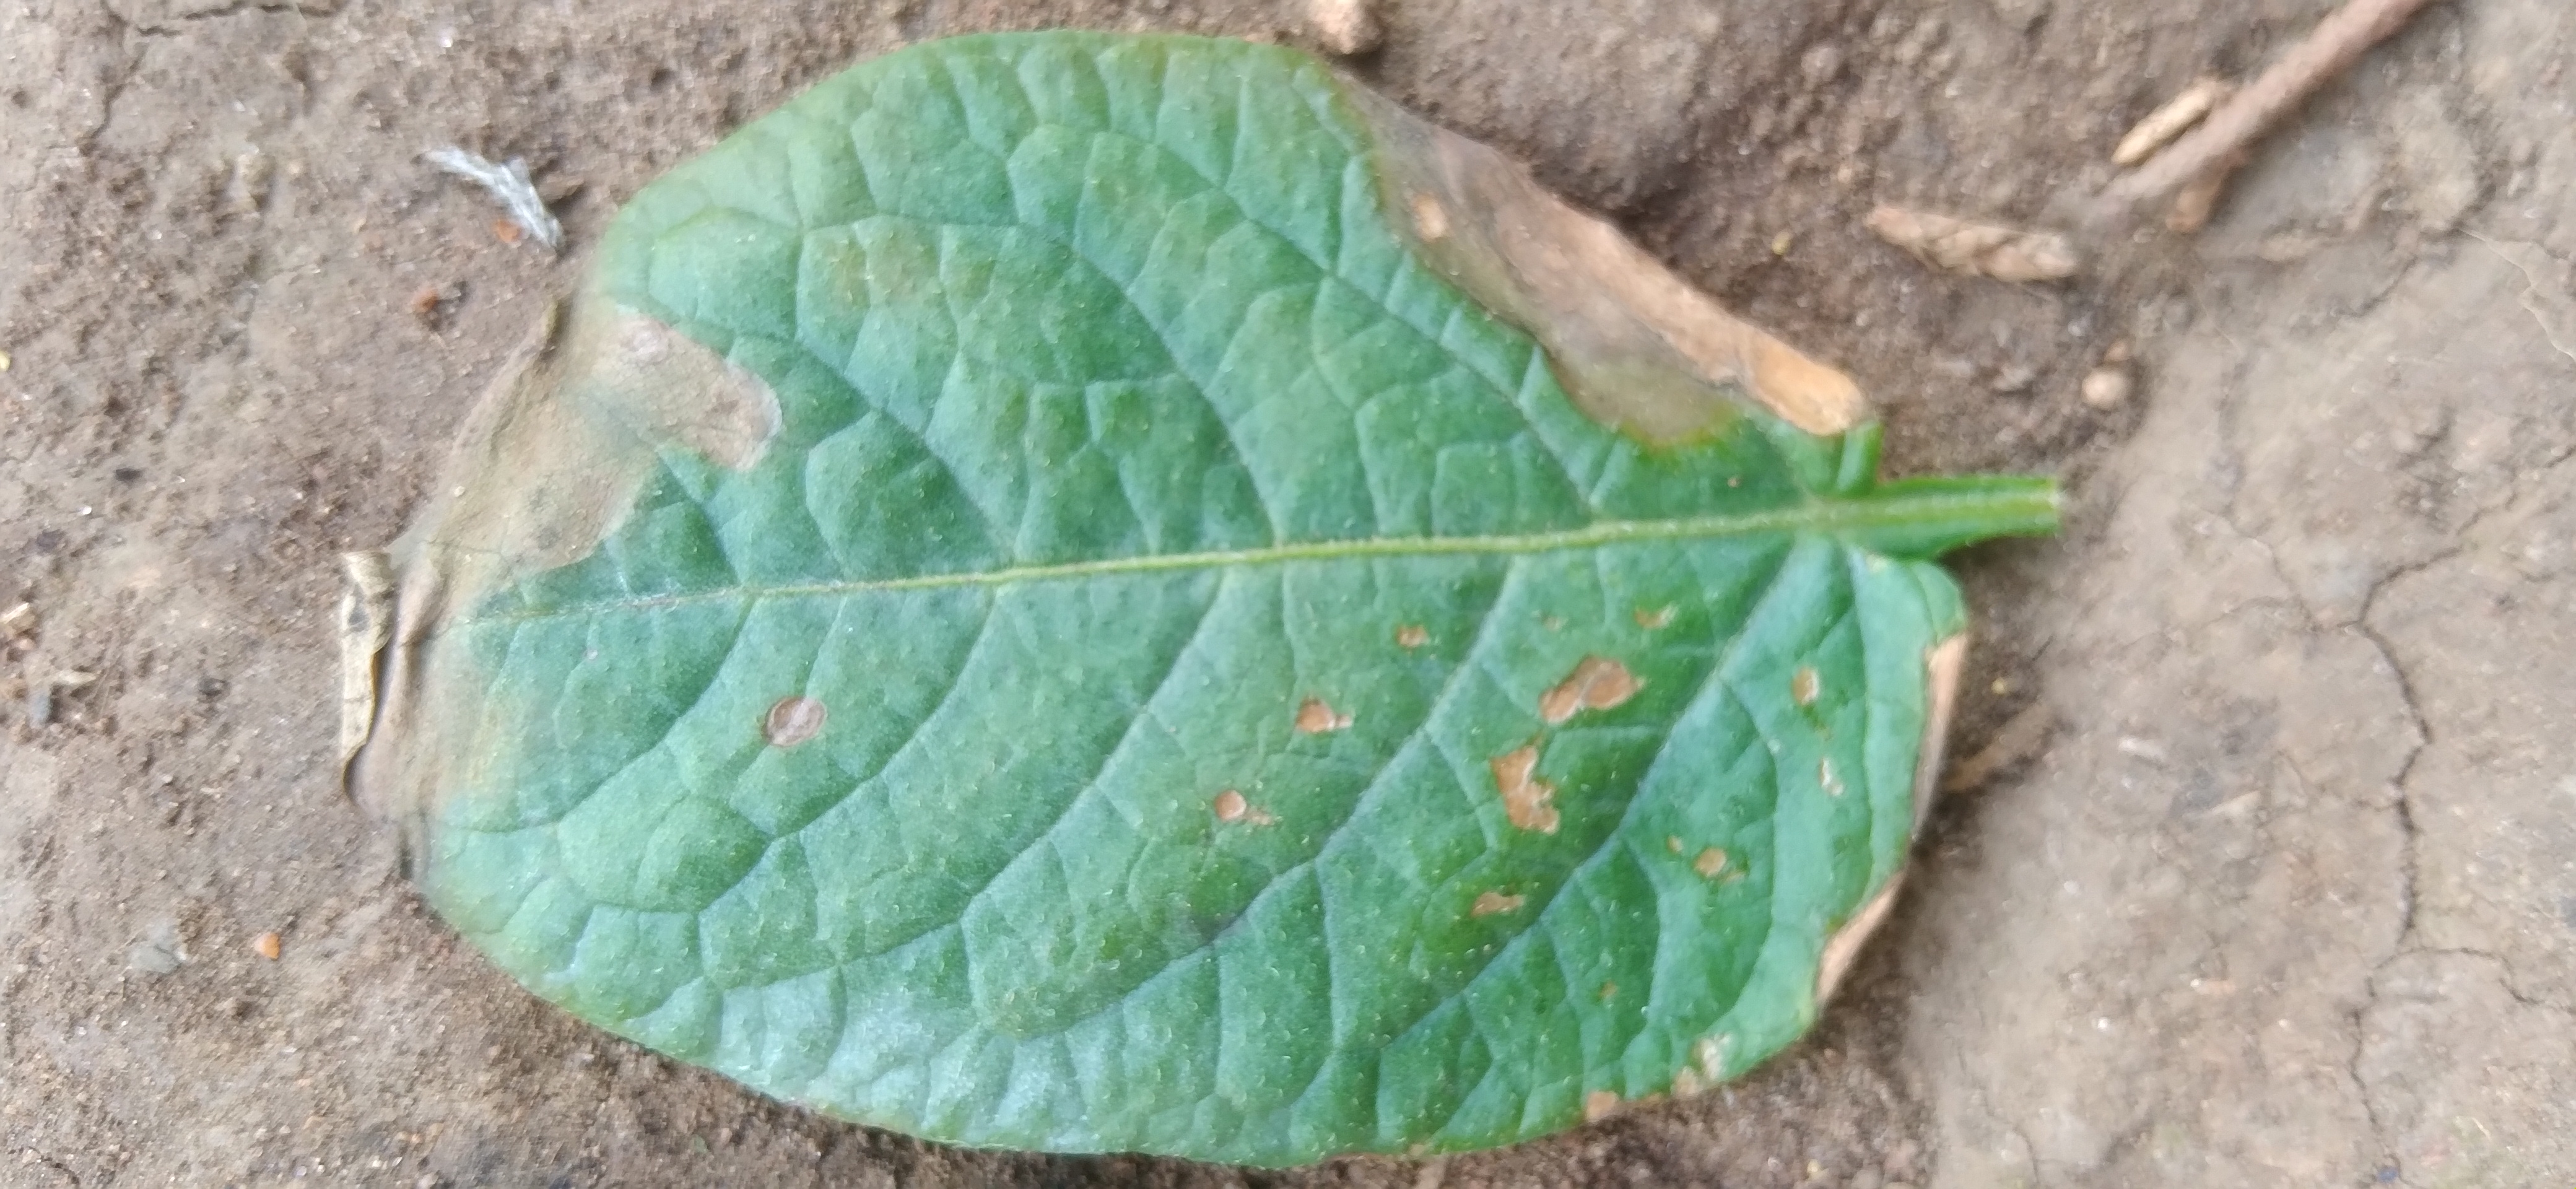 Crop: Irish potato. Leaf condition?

early blight
